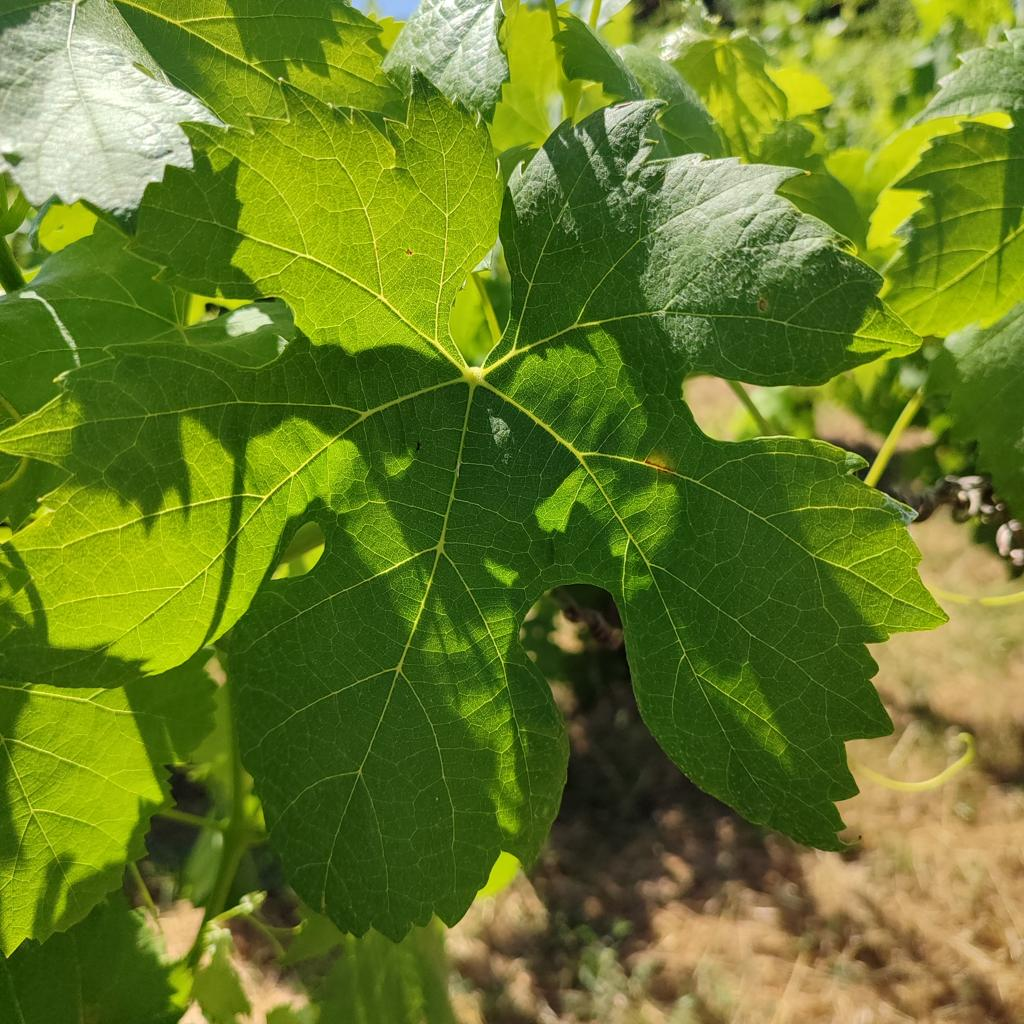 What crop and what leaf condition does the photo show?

grapevine, downy mildew
